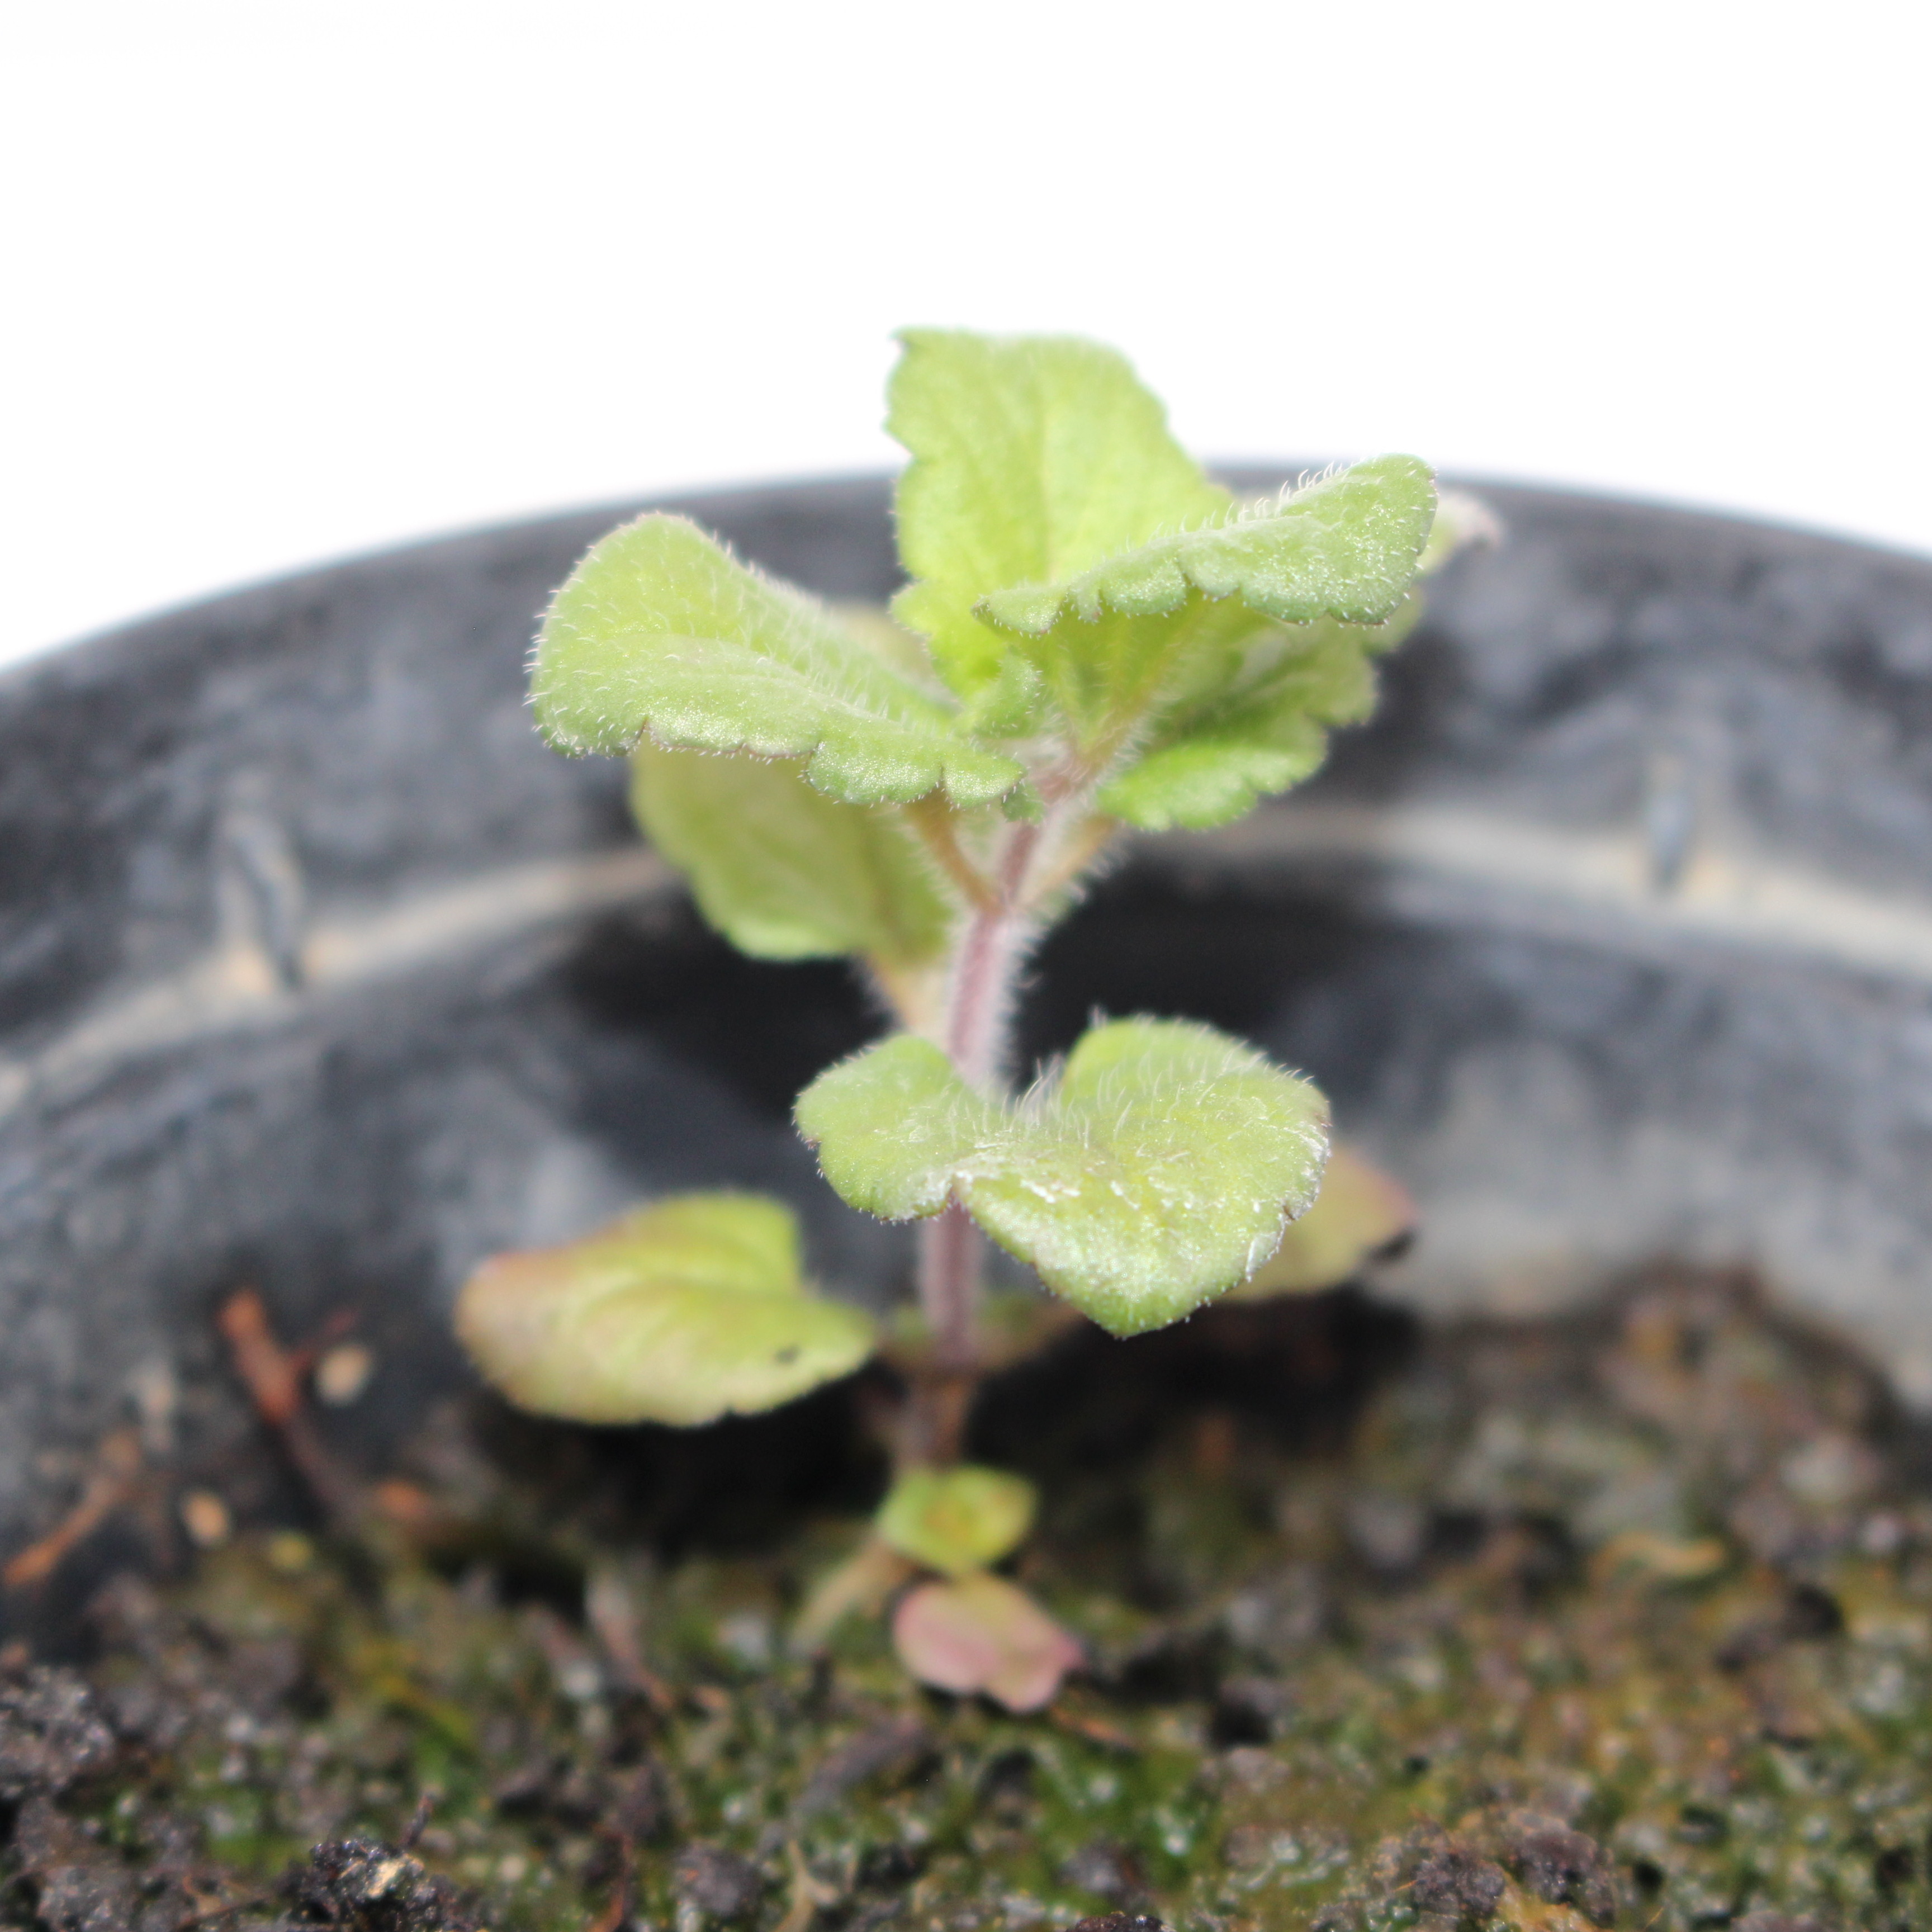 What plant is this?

Veronica persica
